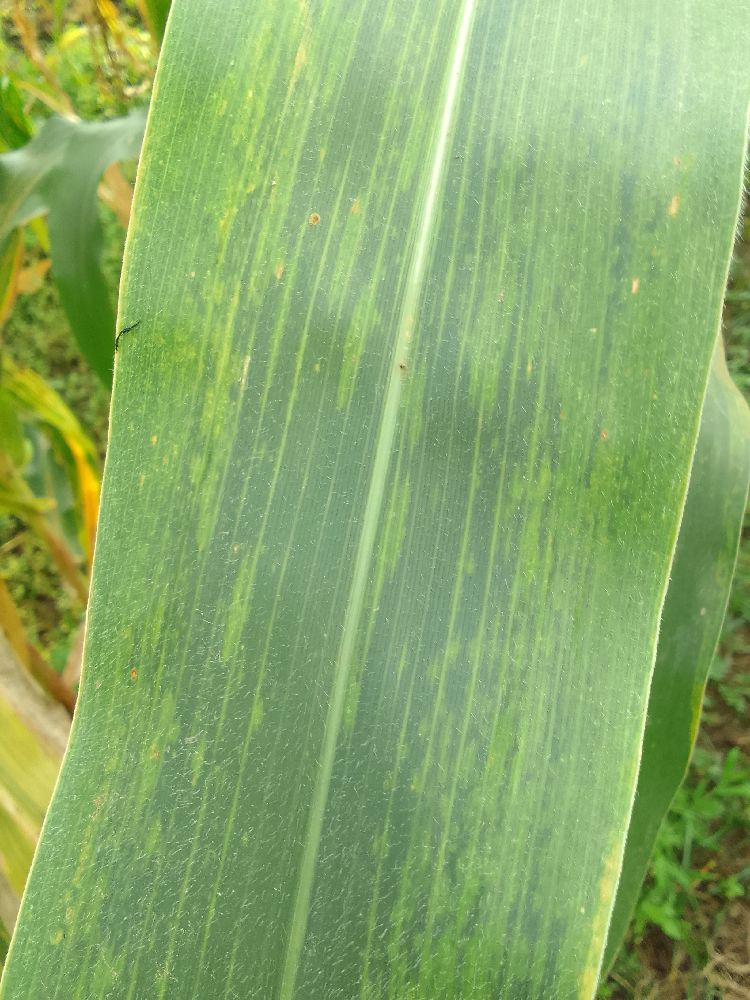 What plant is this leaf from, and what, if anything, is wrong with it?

maize, maize lethal necrosis
